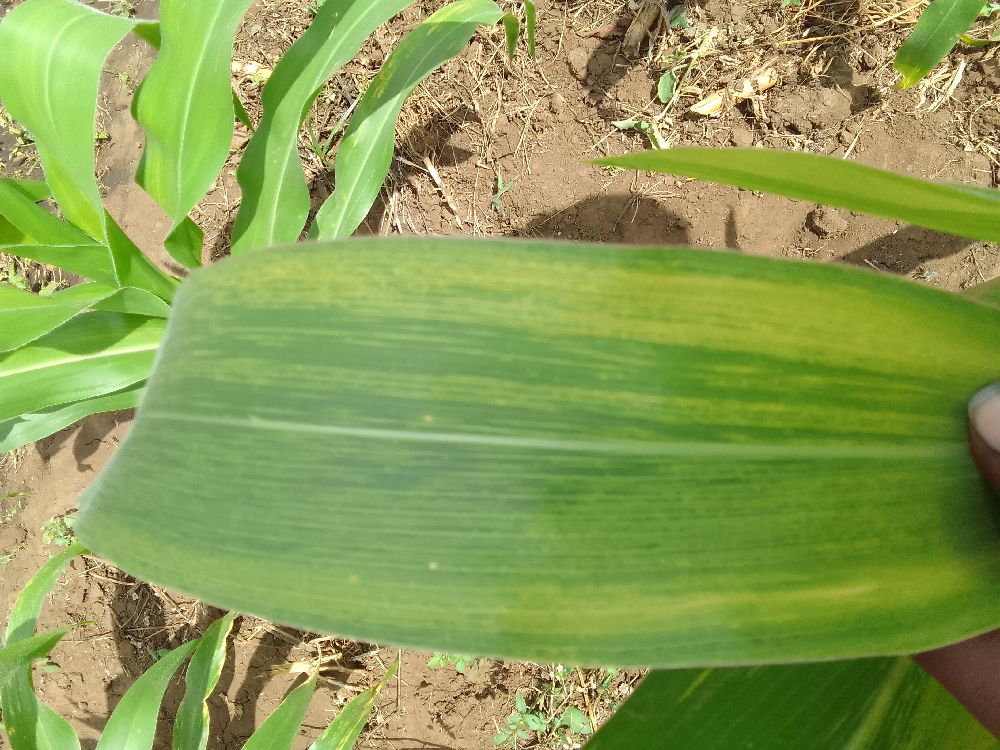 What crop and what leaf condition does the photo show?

maize, maize lethal necrosis
